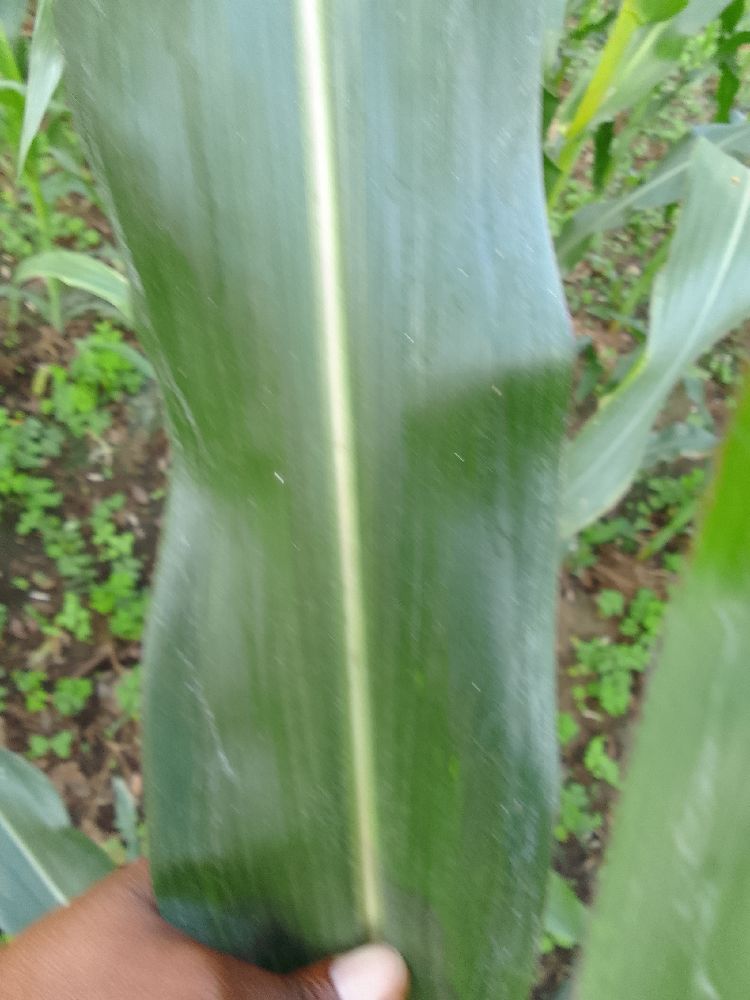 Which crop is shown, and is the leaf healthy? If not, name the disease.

maize, healthy
